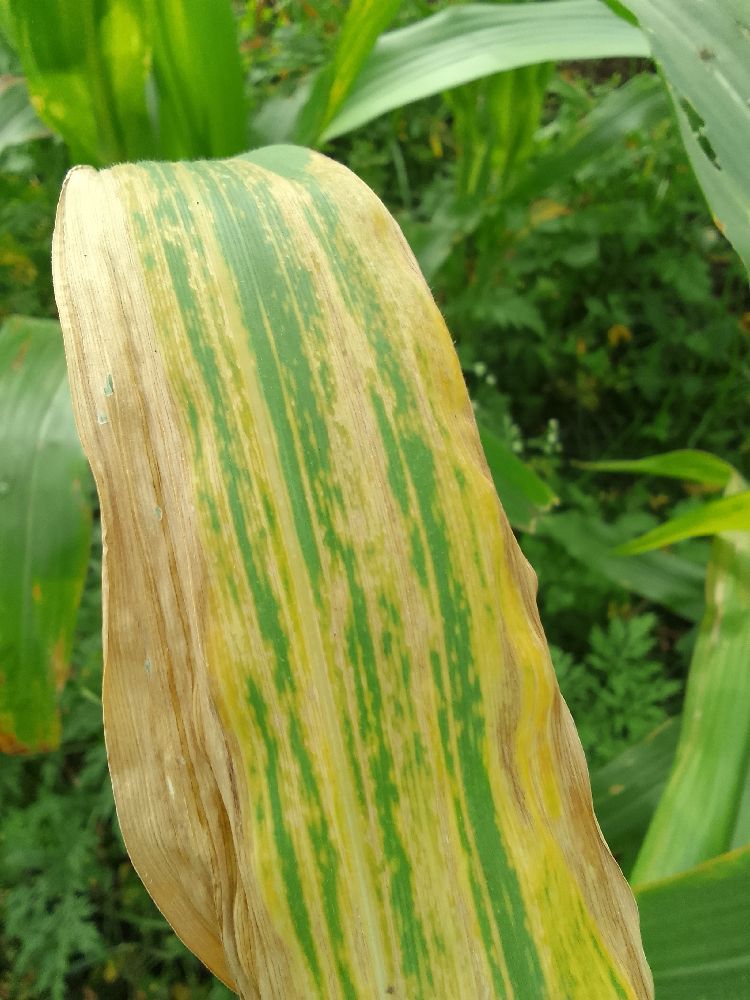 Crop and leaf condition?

maize, maize lethal necrosis
